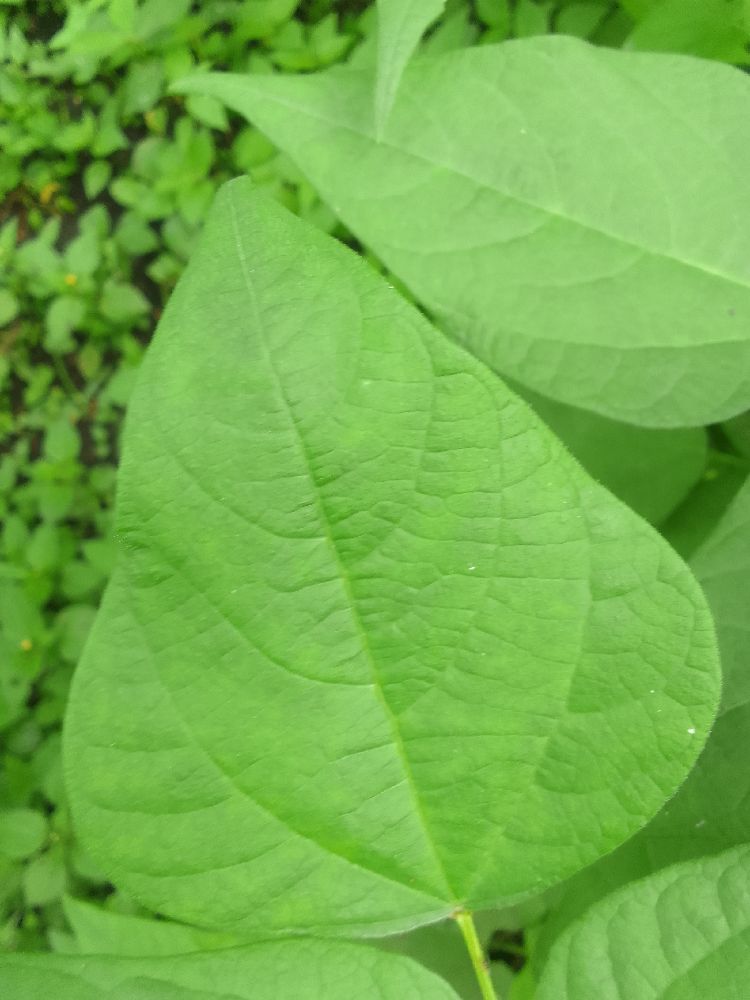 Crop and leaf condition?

common bean, healthy
